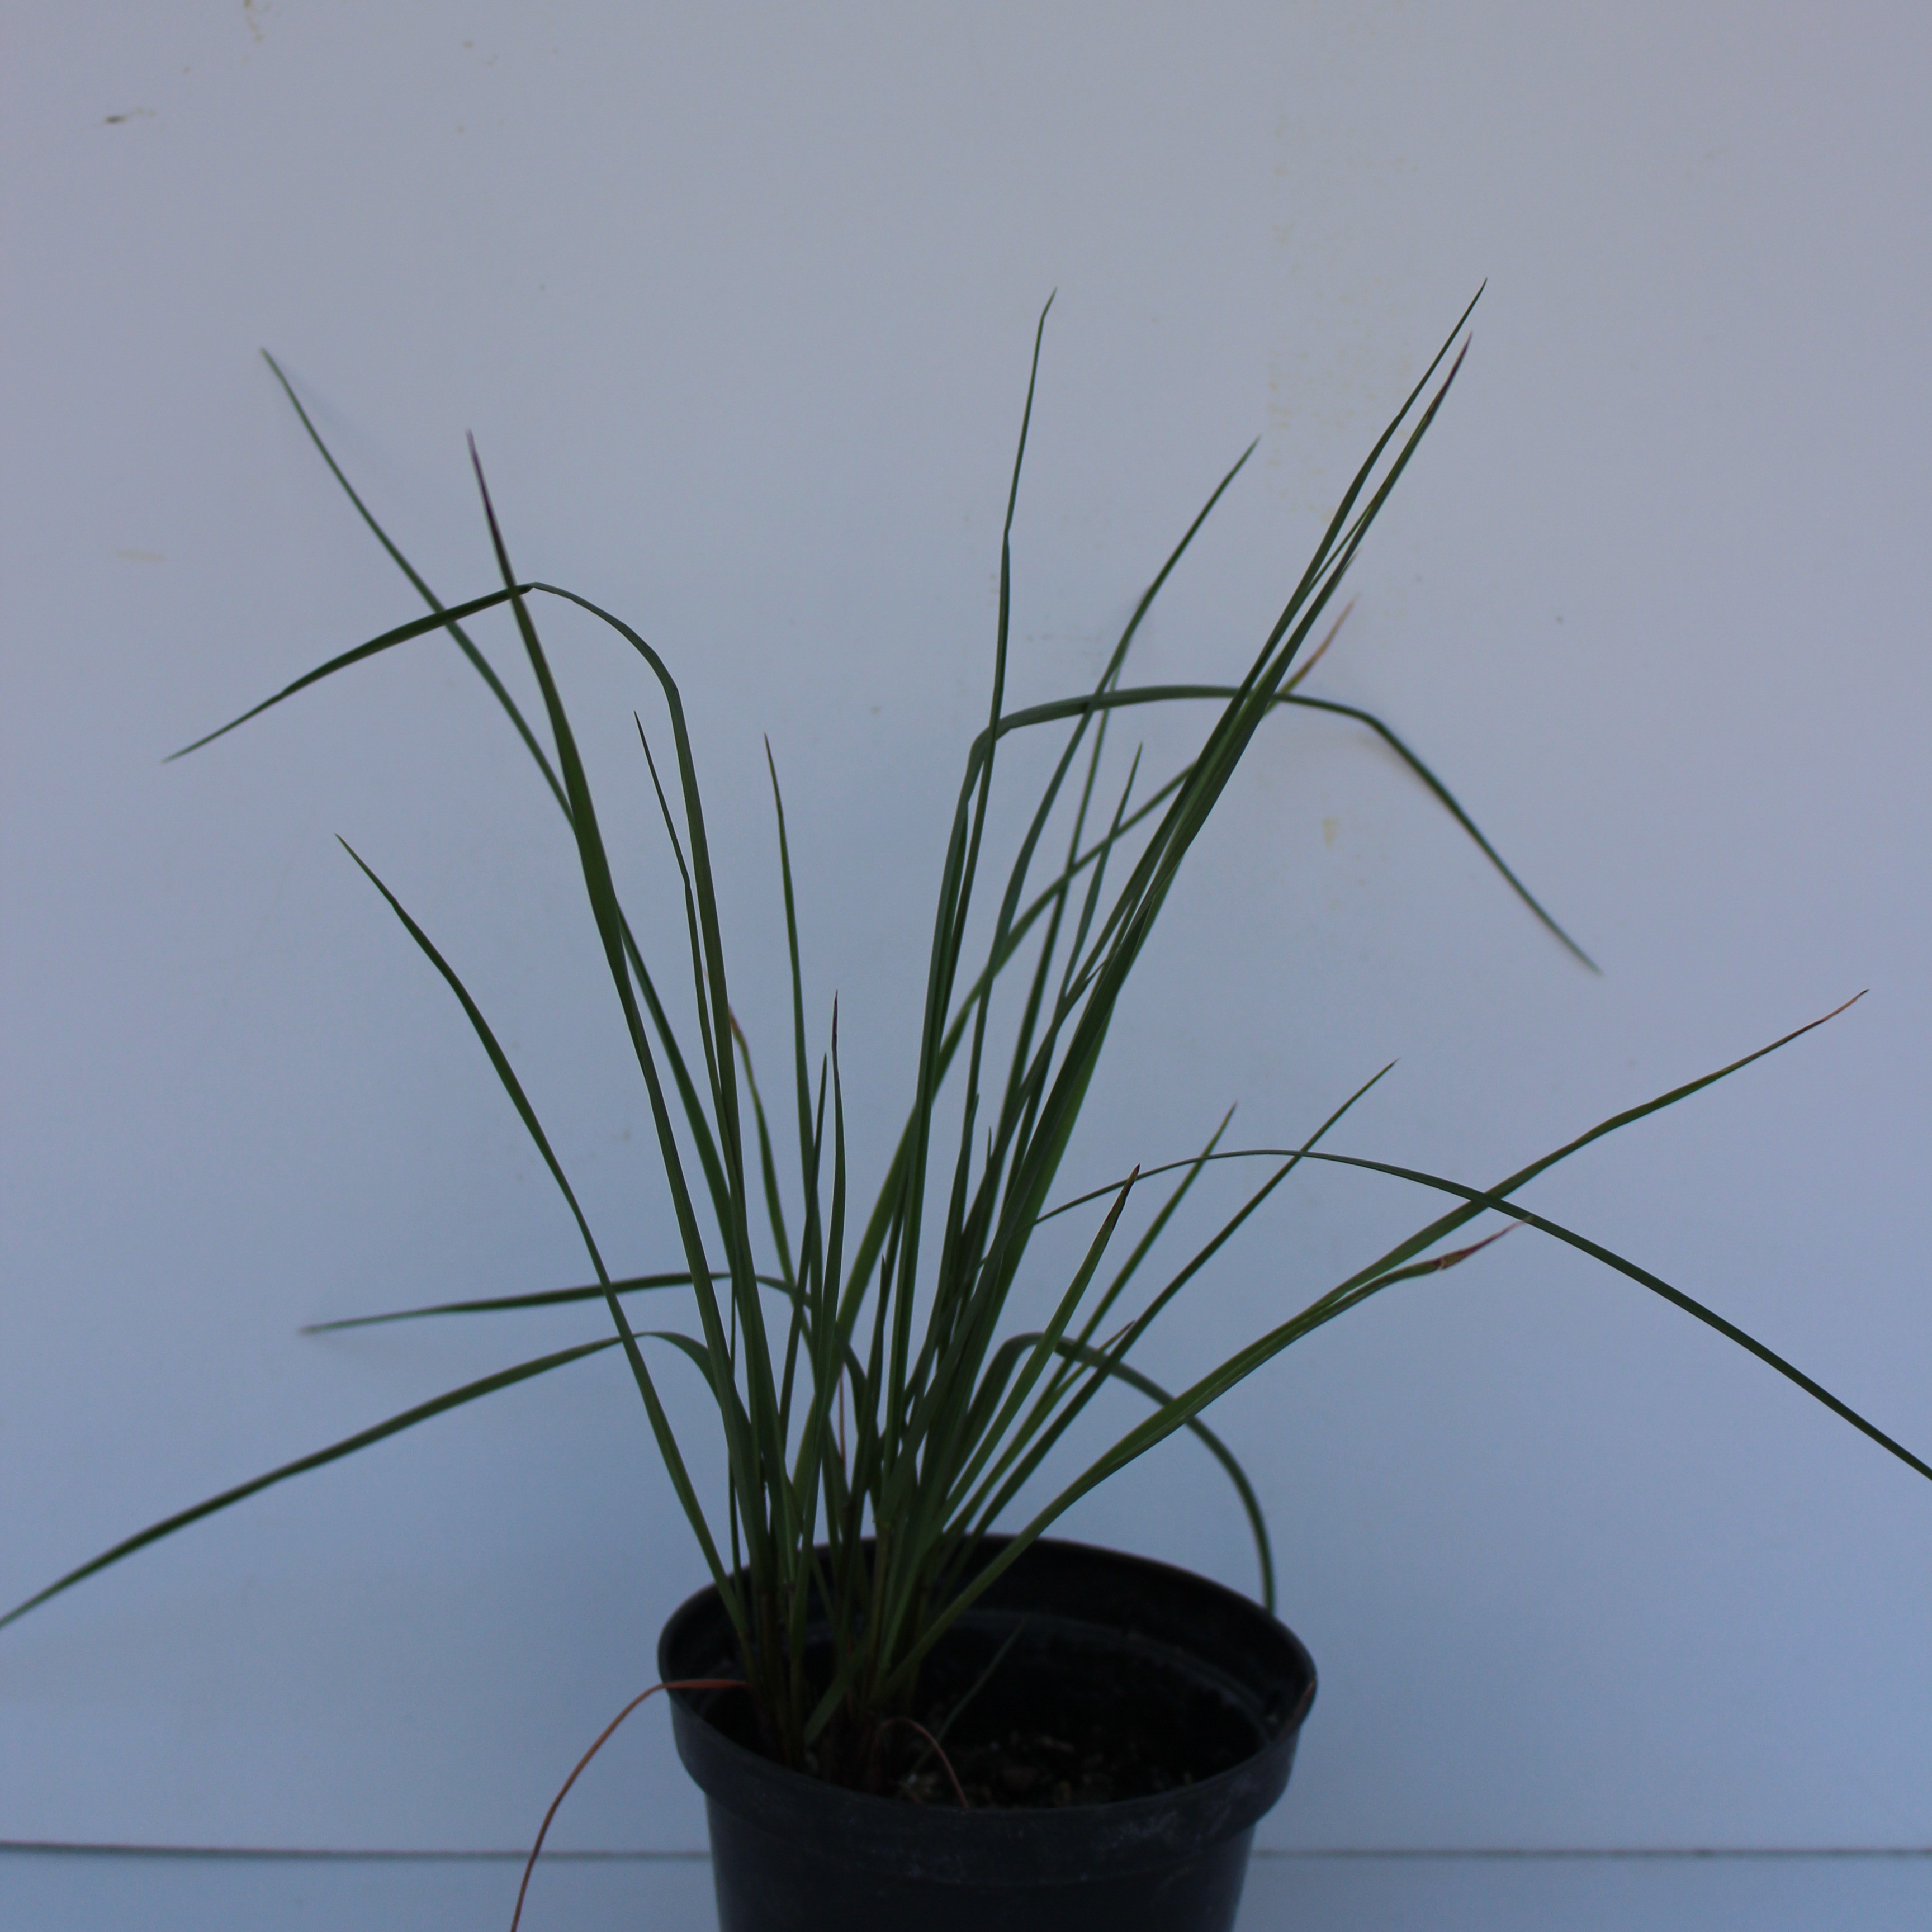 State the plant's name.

Lolium multiflorum
